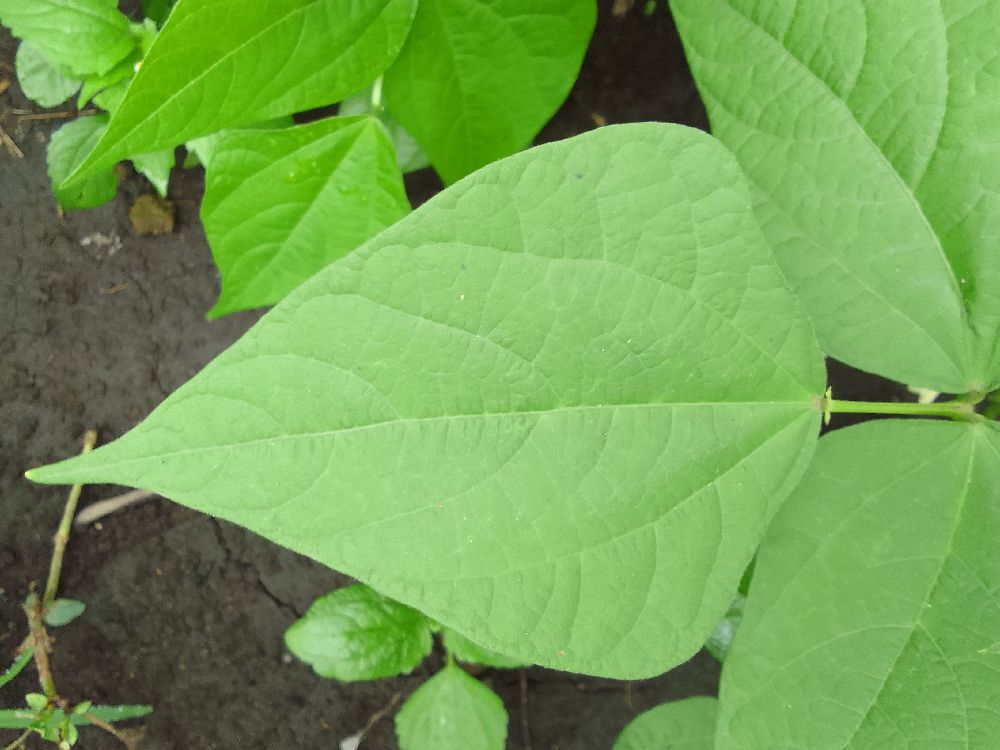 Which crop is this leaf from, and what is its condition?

common bean, healthy
